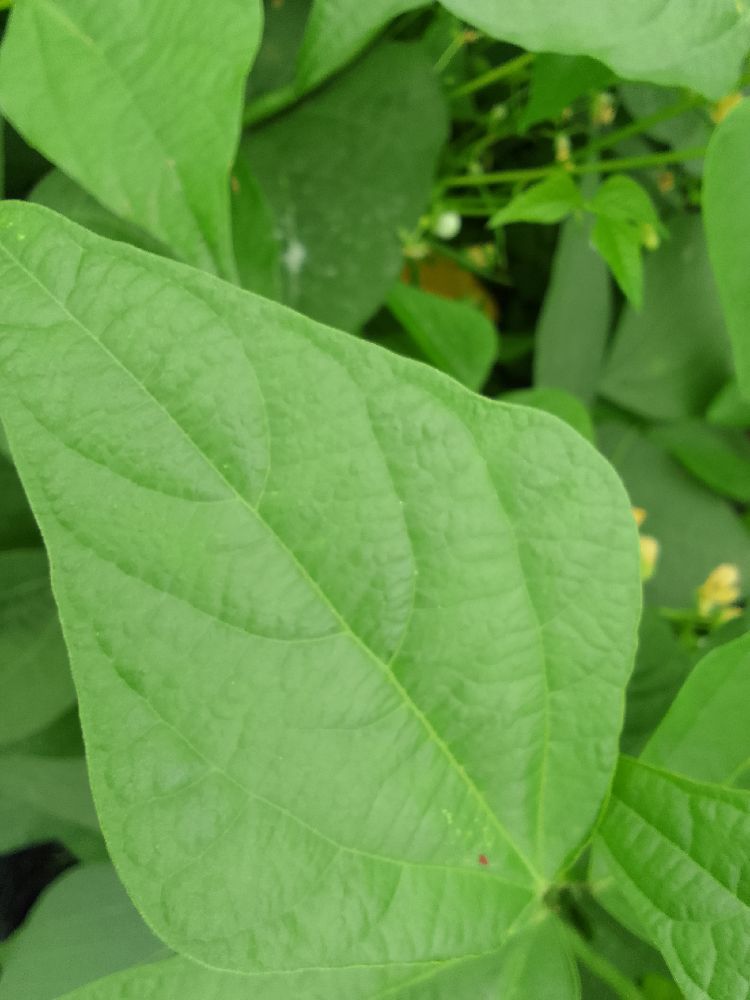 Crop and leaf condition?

common bean, healthy
